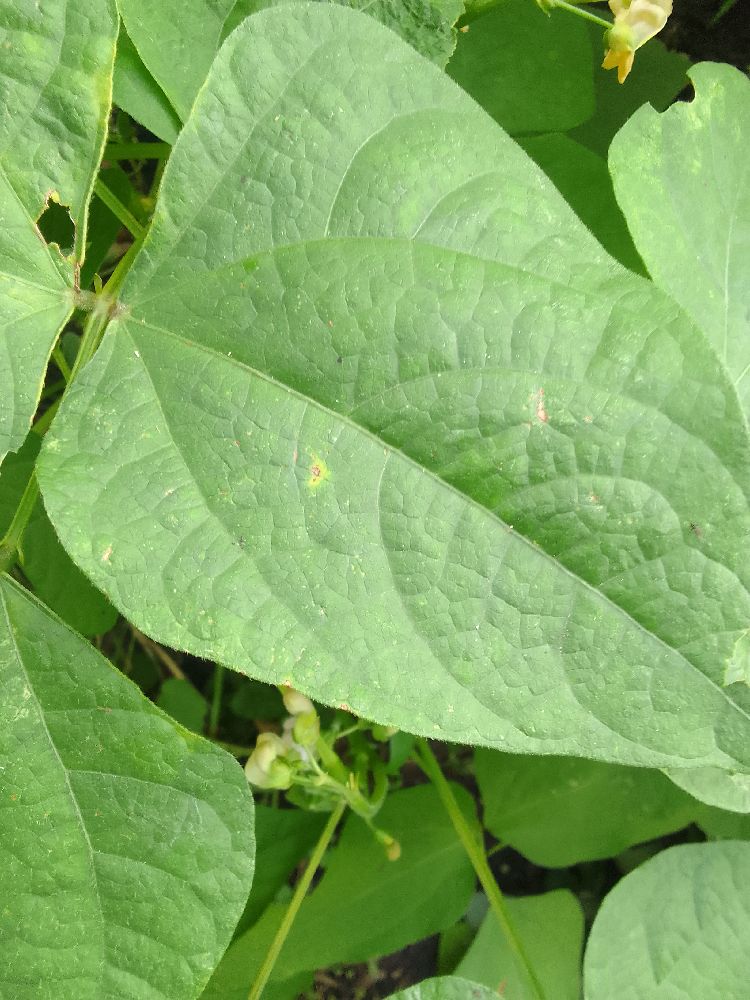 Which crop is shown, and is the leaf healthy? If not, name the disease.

common bean, healthy
